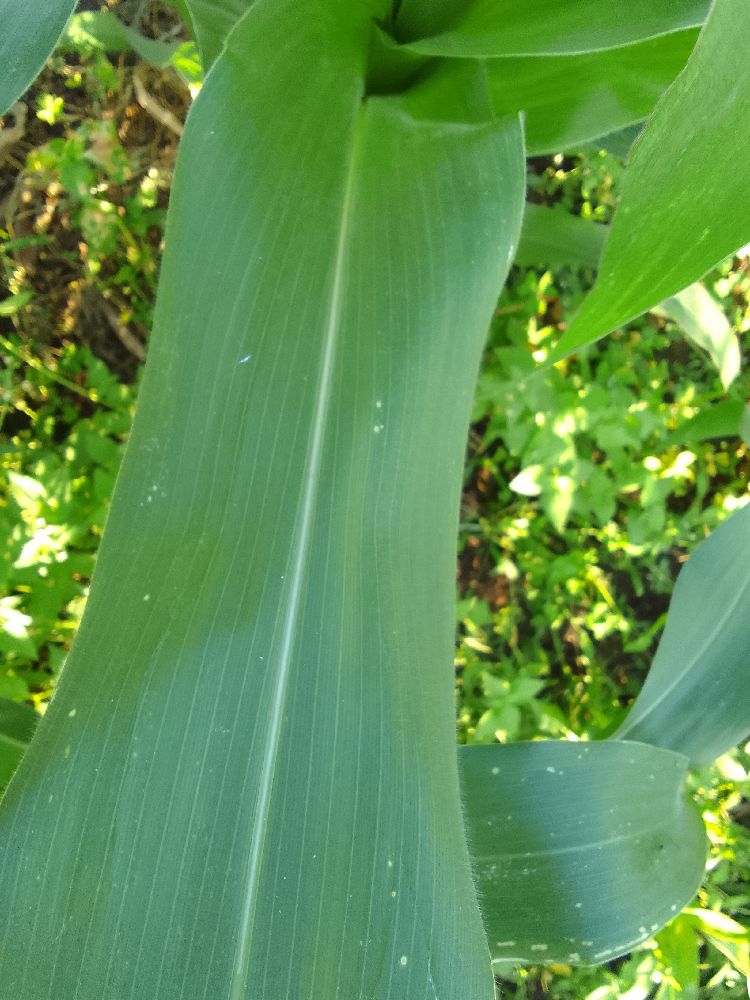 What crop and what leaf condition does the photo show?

maize, healthy
